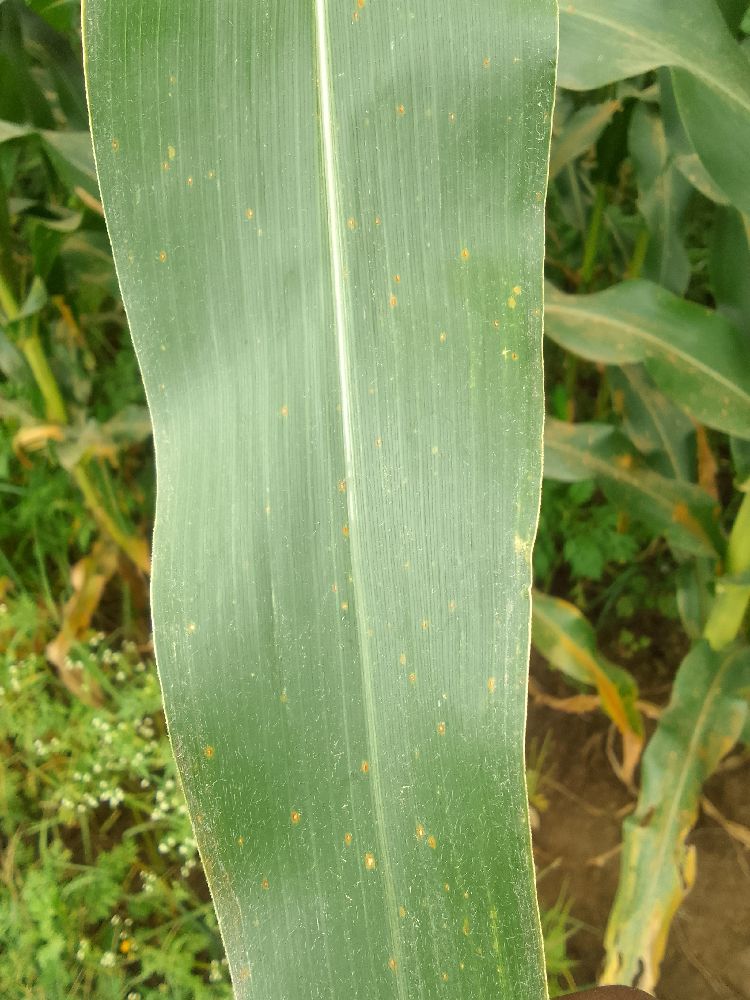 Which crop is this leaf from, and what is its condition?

maize, healthy
